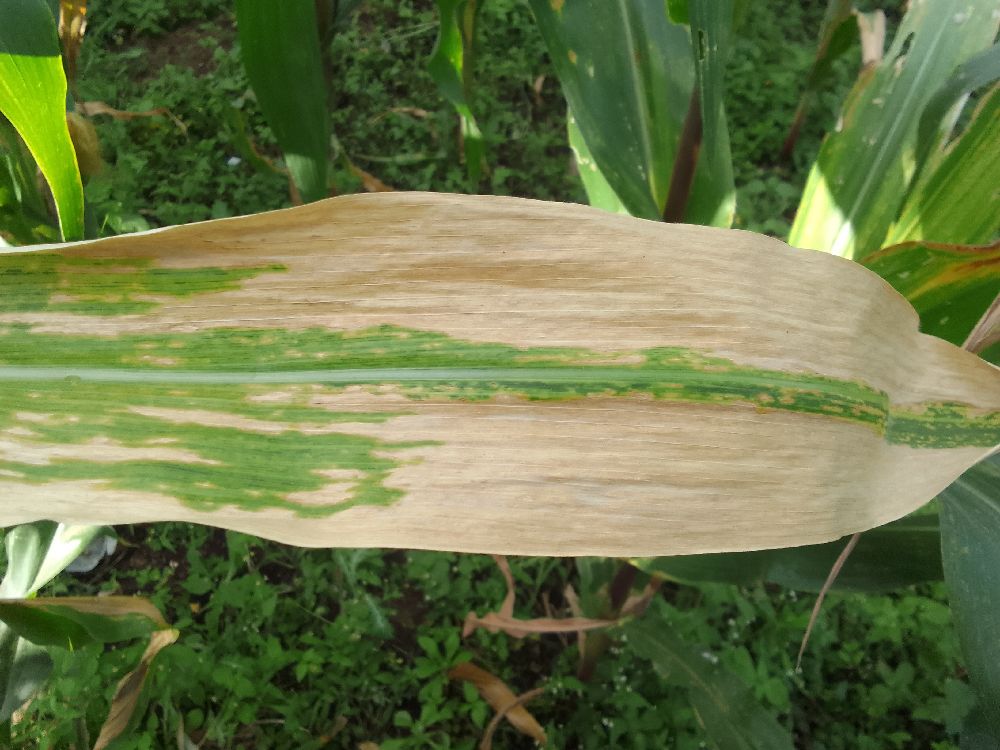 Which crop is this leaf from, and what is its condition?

maize, maize lethal necrosis
